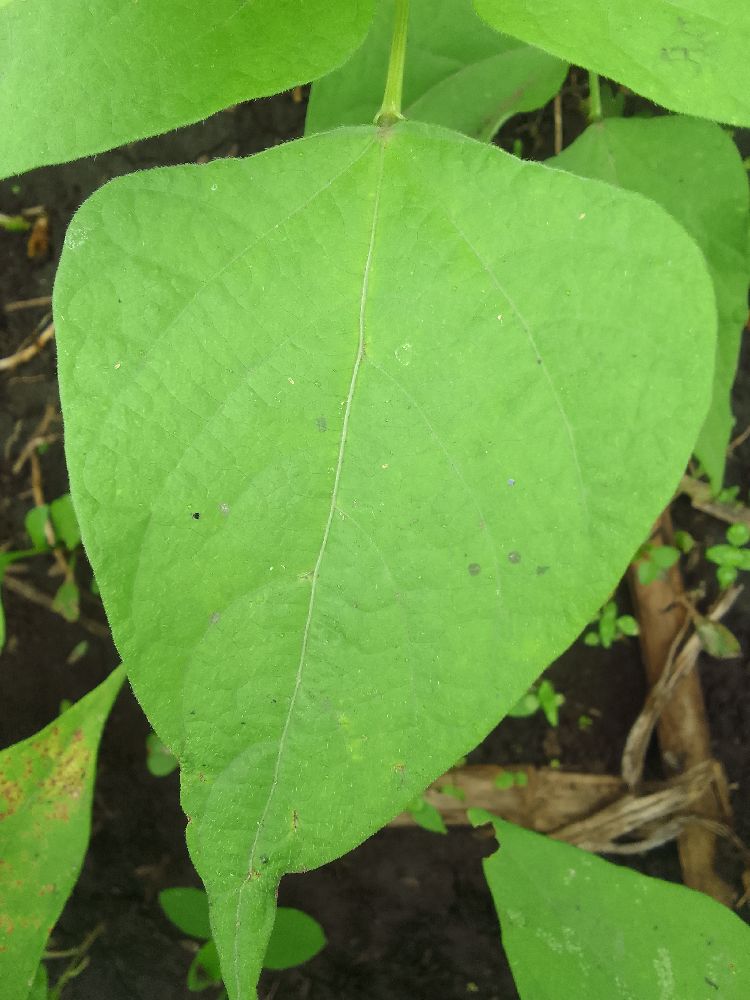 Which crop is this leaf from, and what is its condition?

common bean, healthy
